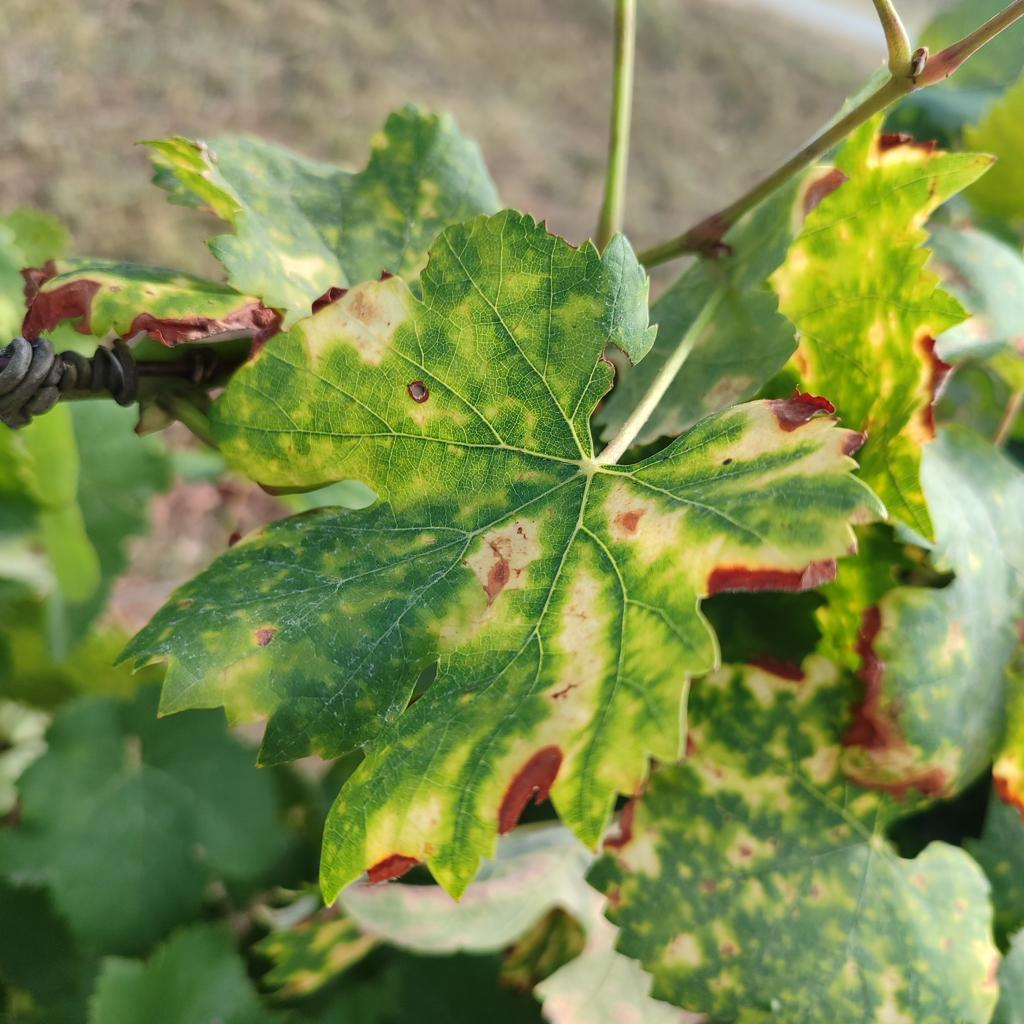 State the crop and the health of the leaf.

grapevine, esca complex
